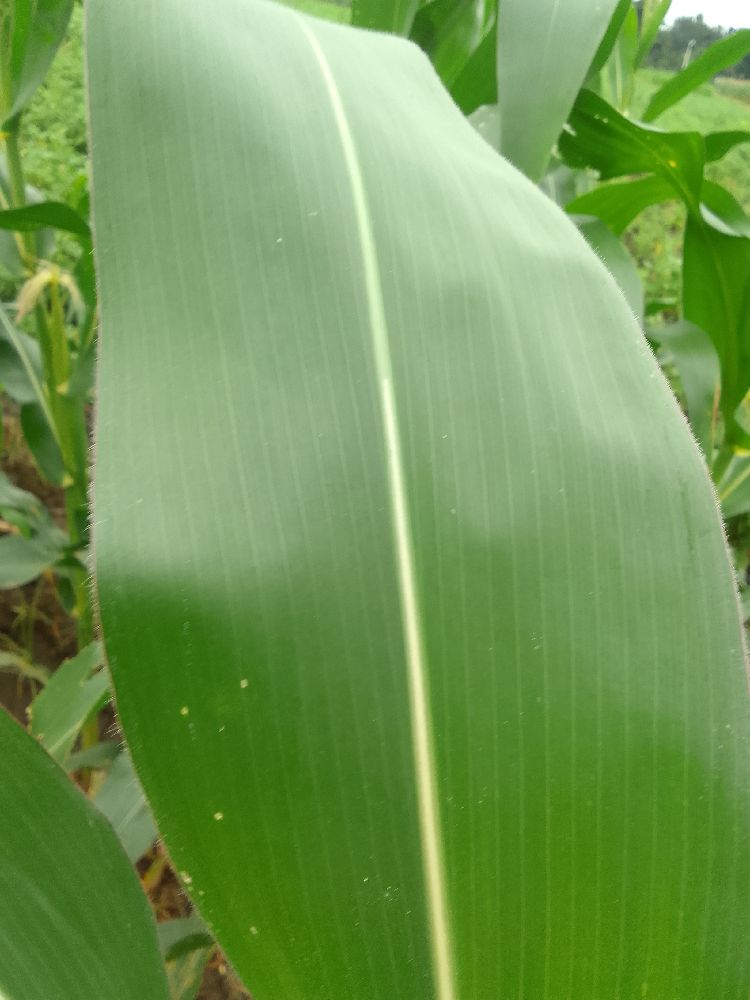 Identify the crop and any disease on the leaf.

maize, healthy
